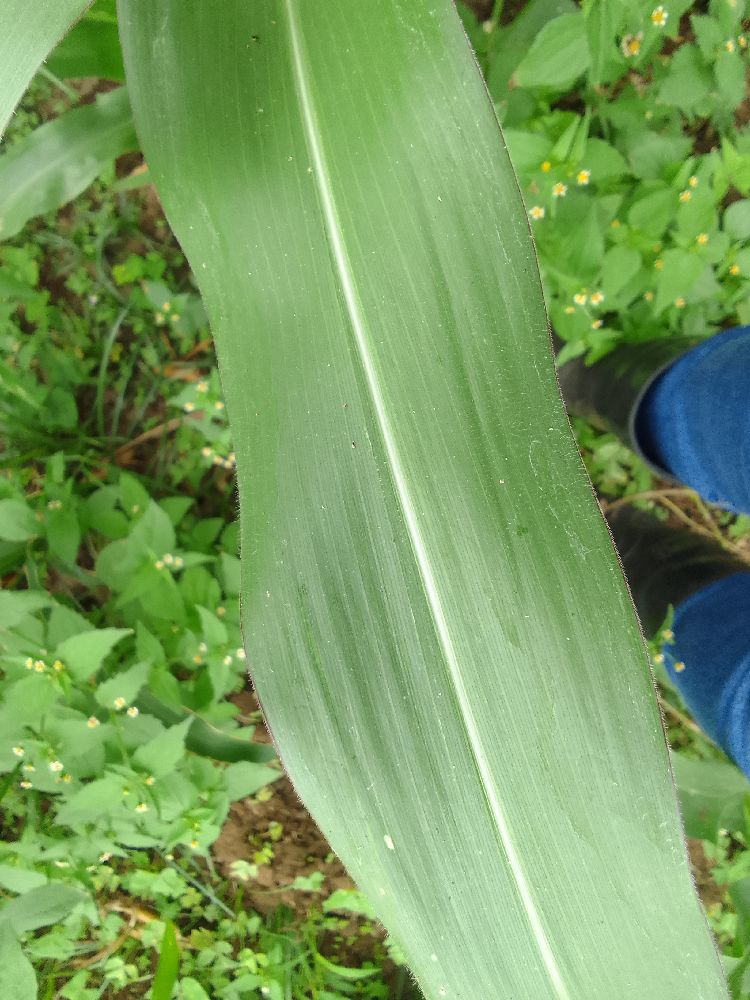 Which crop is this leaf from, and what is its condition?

maize, healthy
